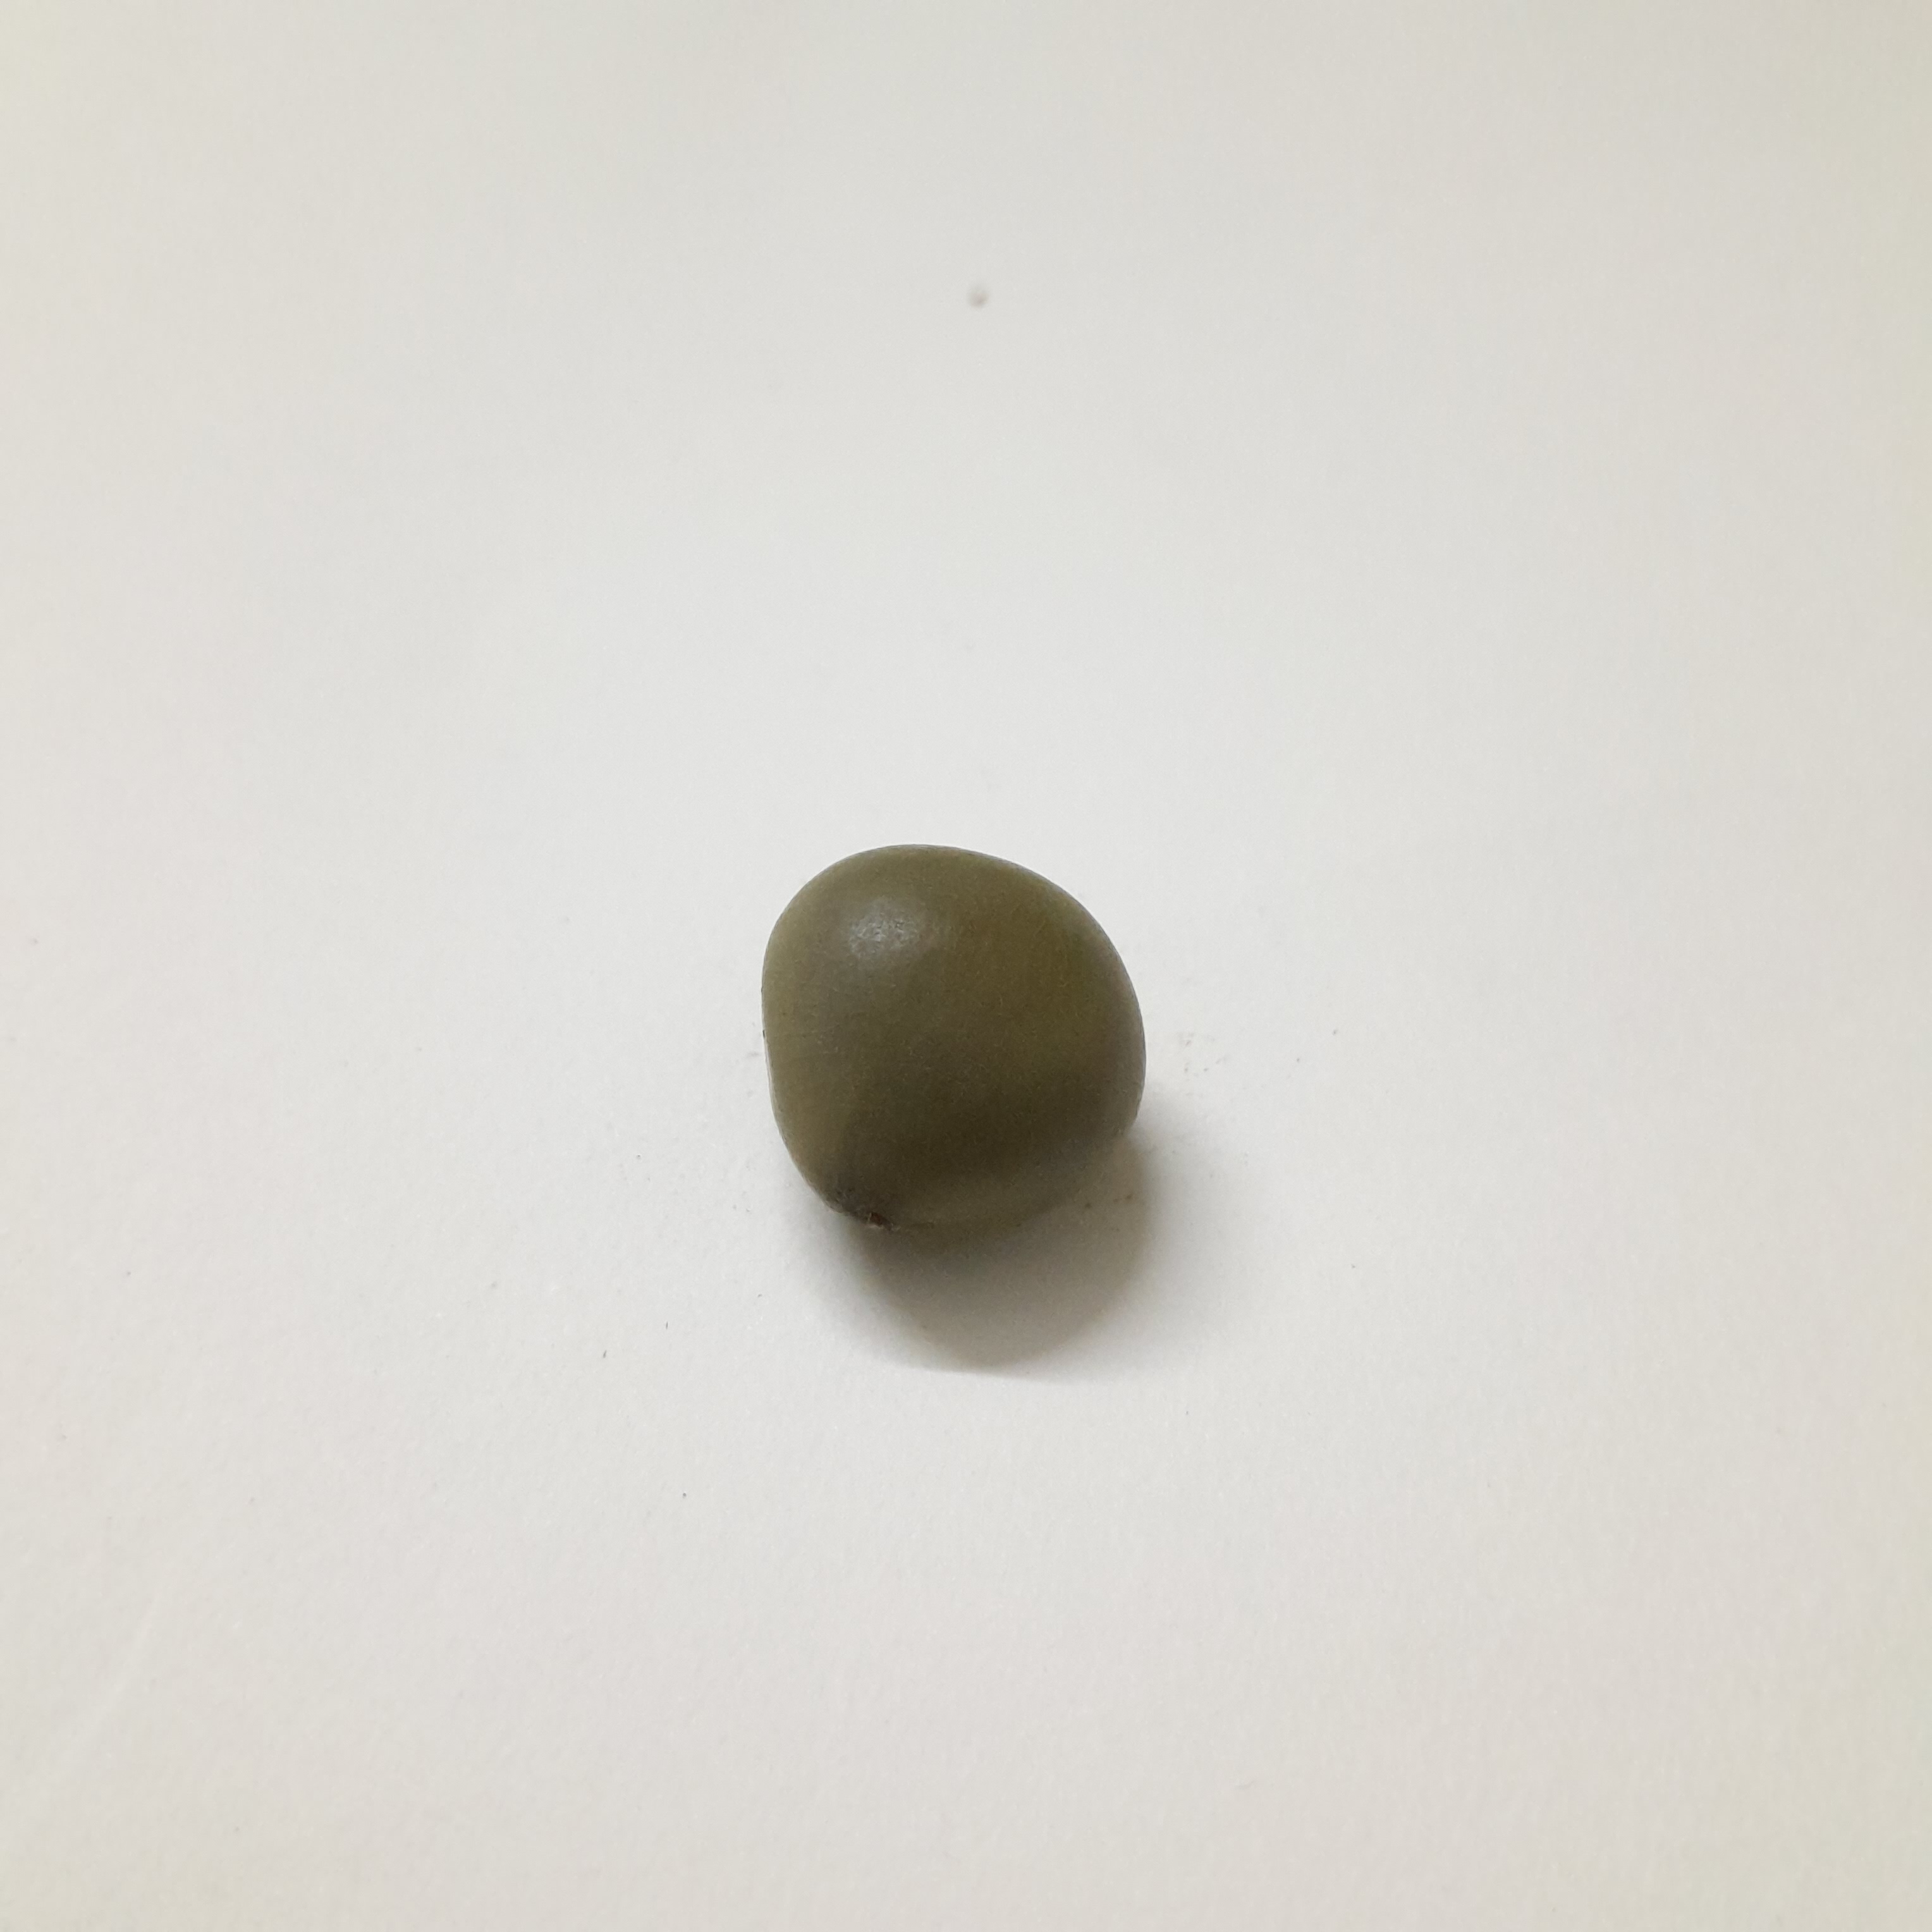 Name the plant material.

sagargota
